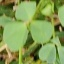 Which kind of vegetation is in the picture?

unstructured weed
